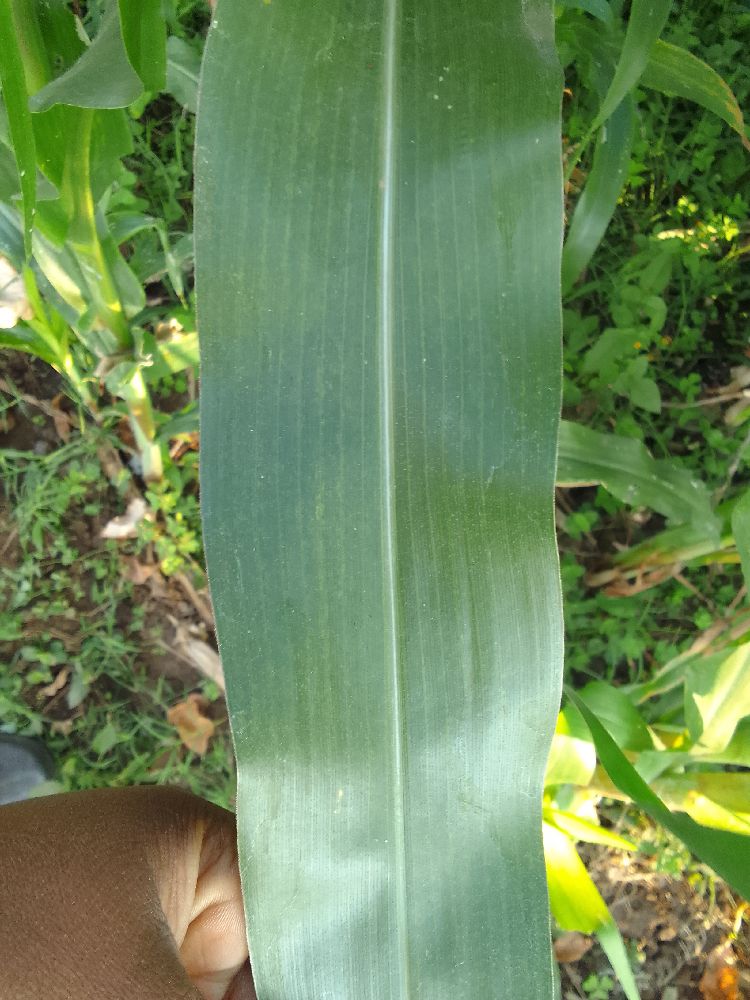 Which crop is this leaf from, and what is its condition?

maize, healthy
